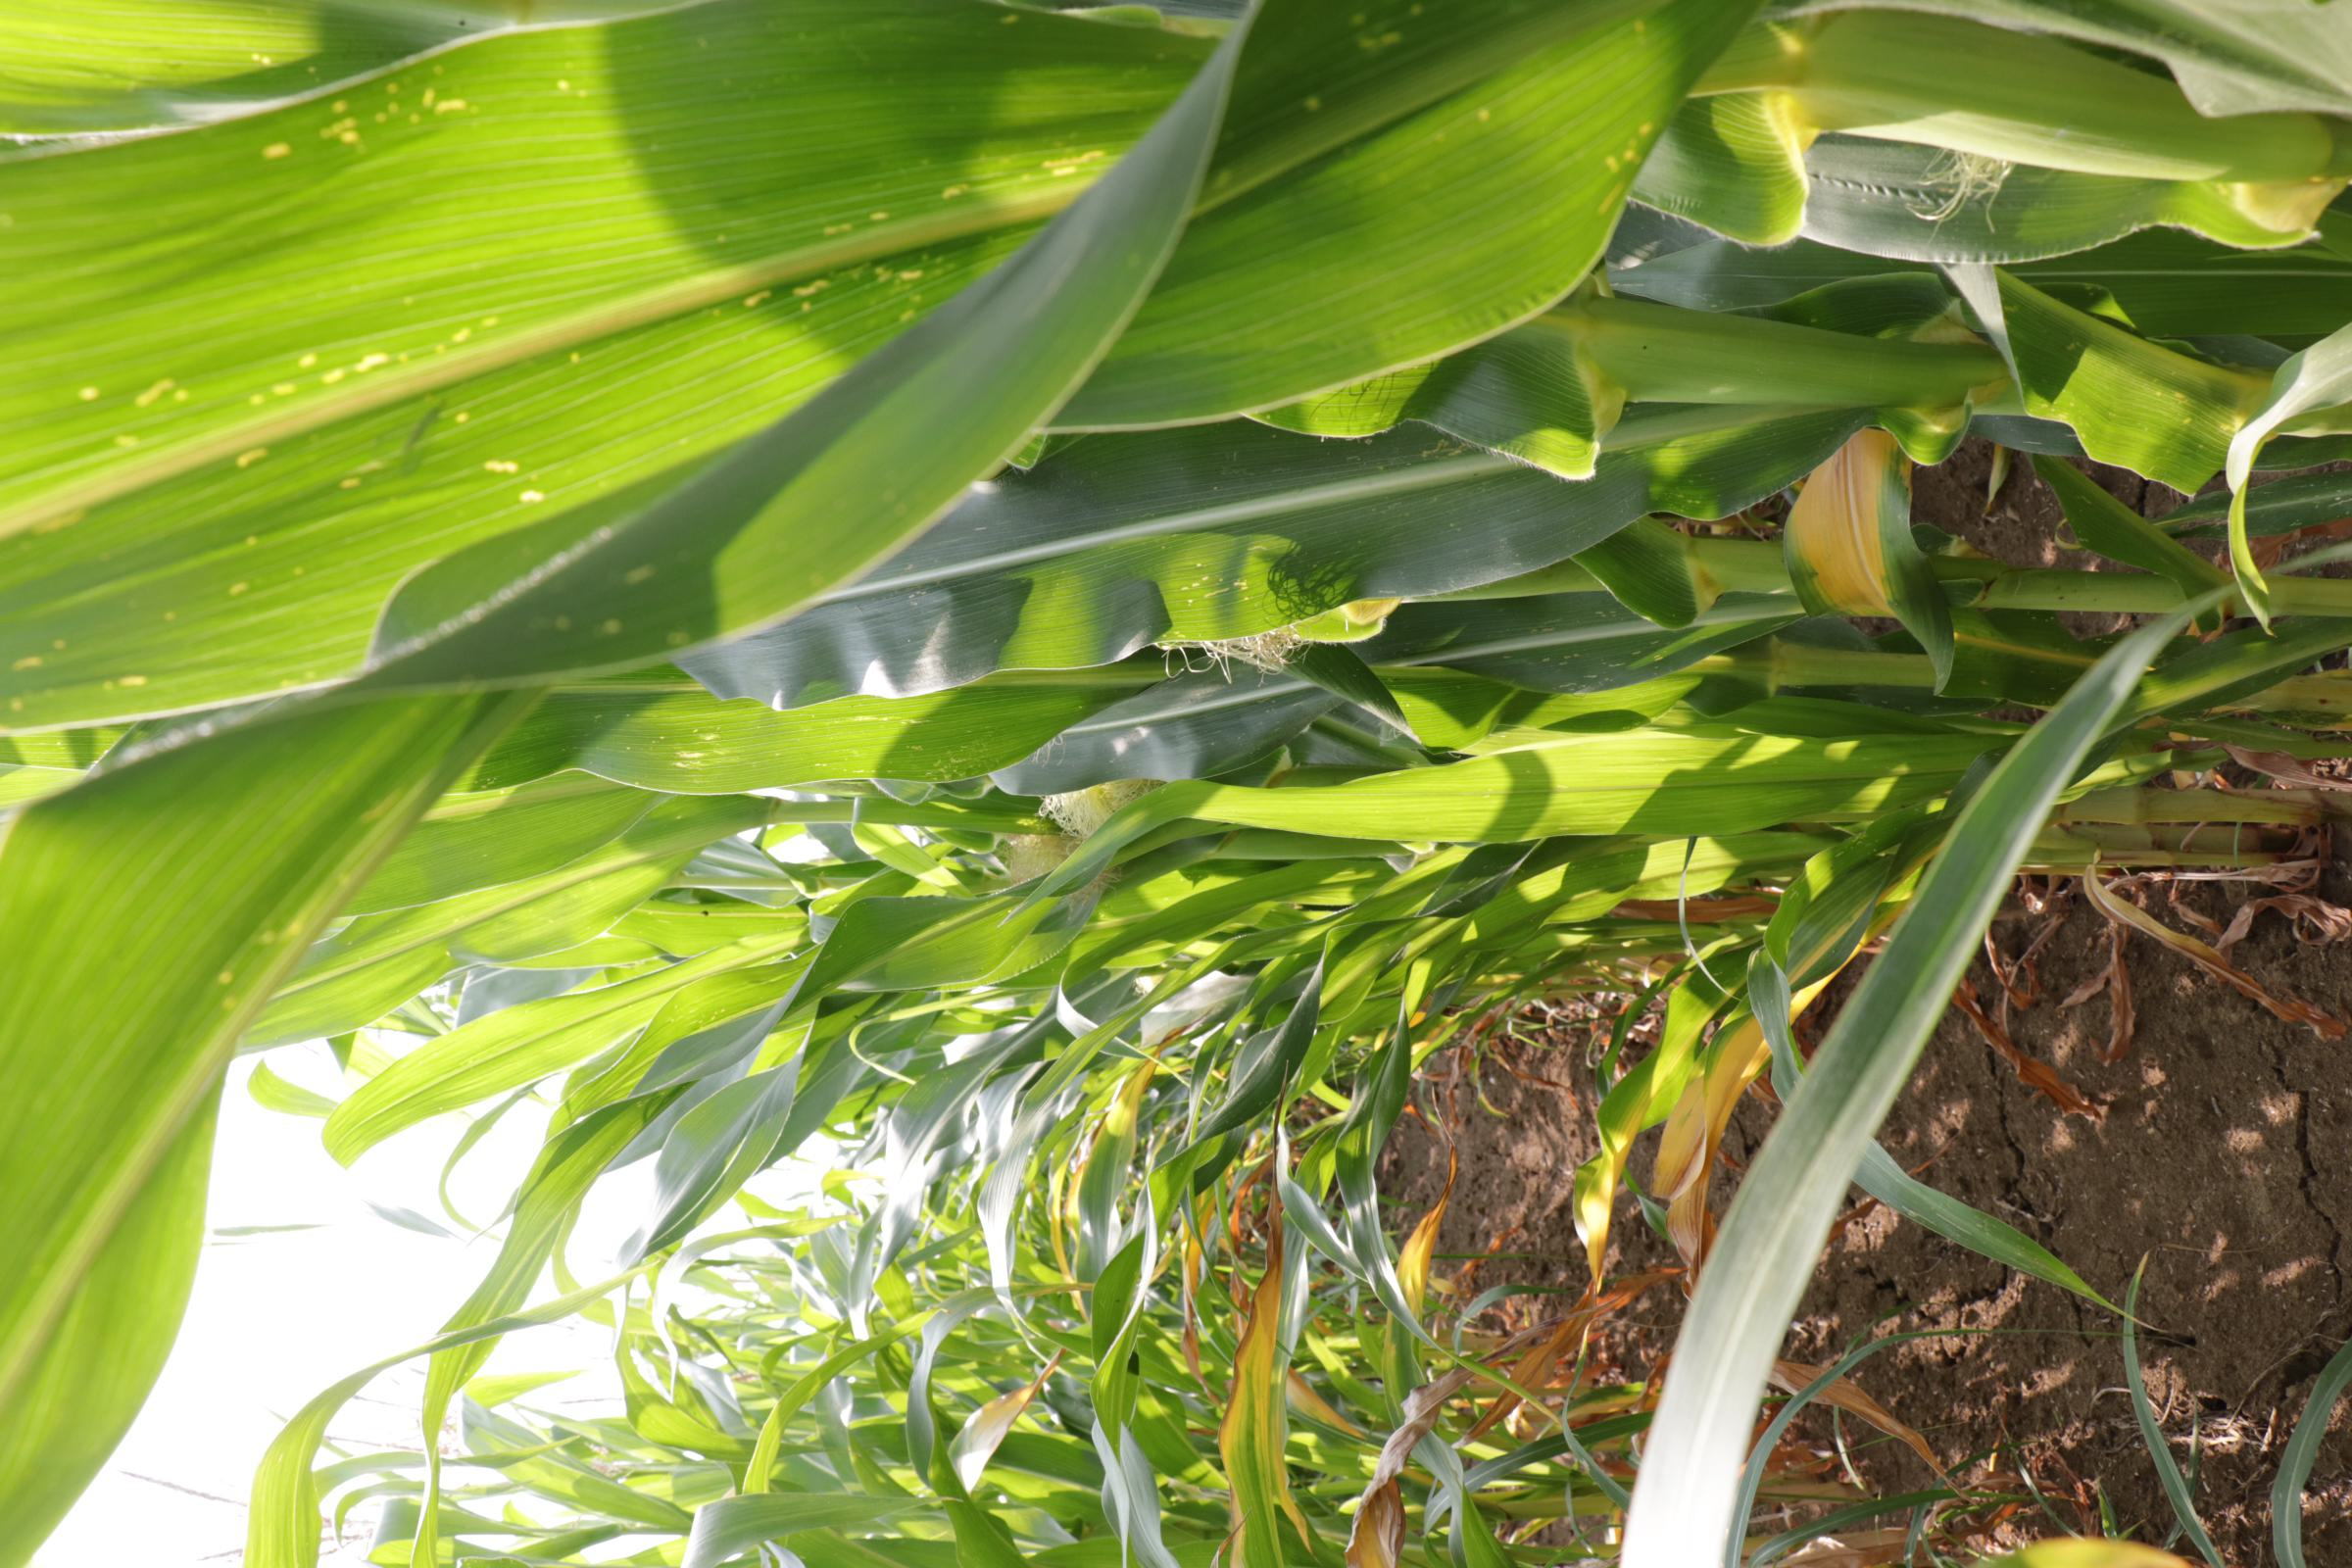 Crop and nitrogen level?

maize, full nitrogen fertilisation
